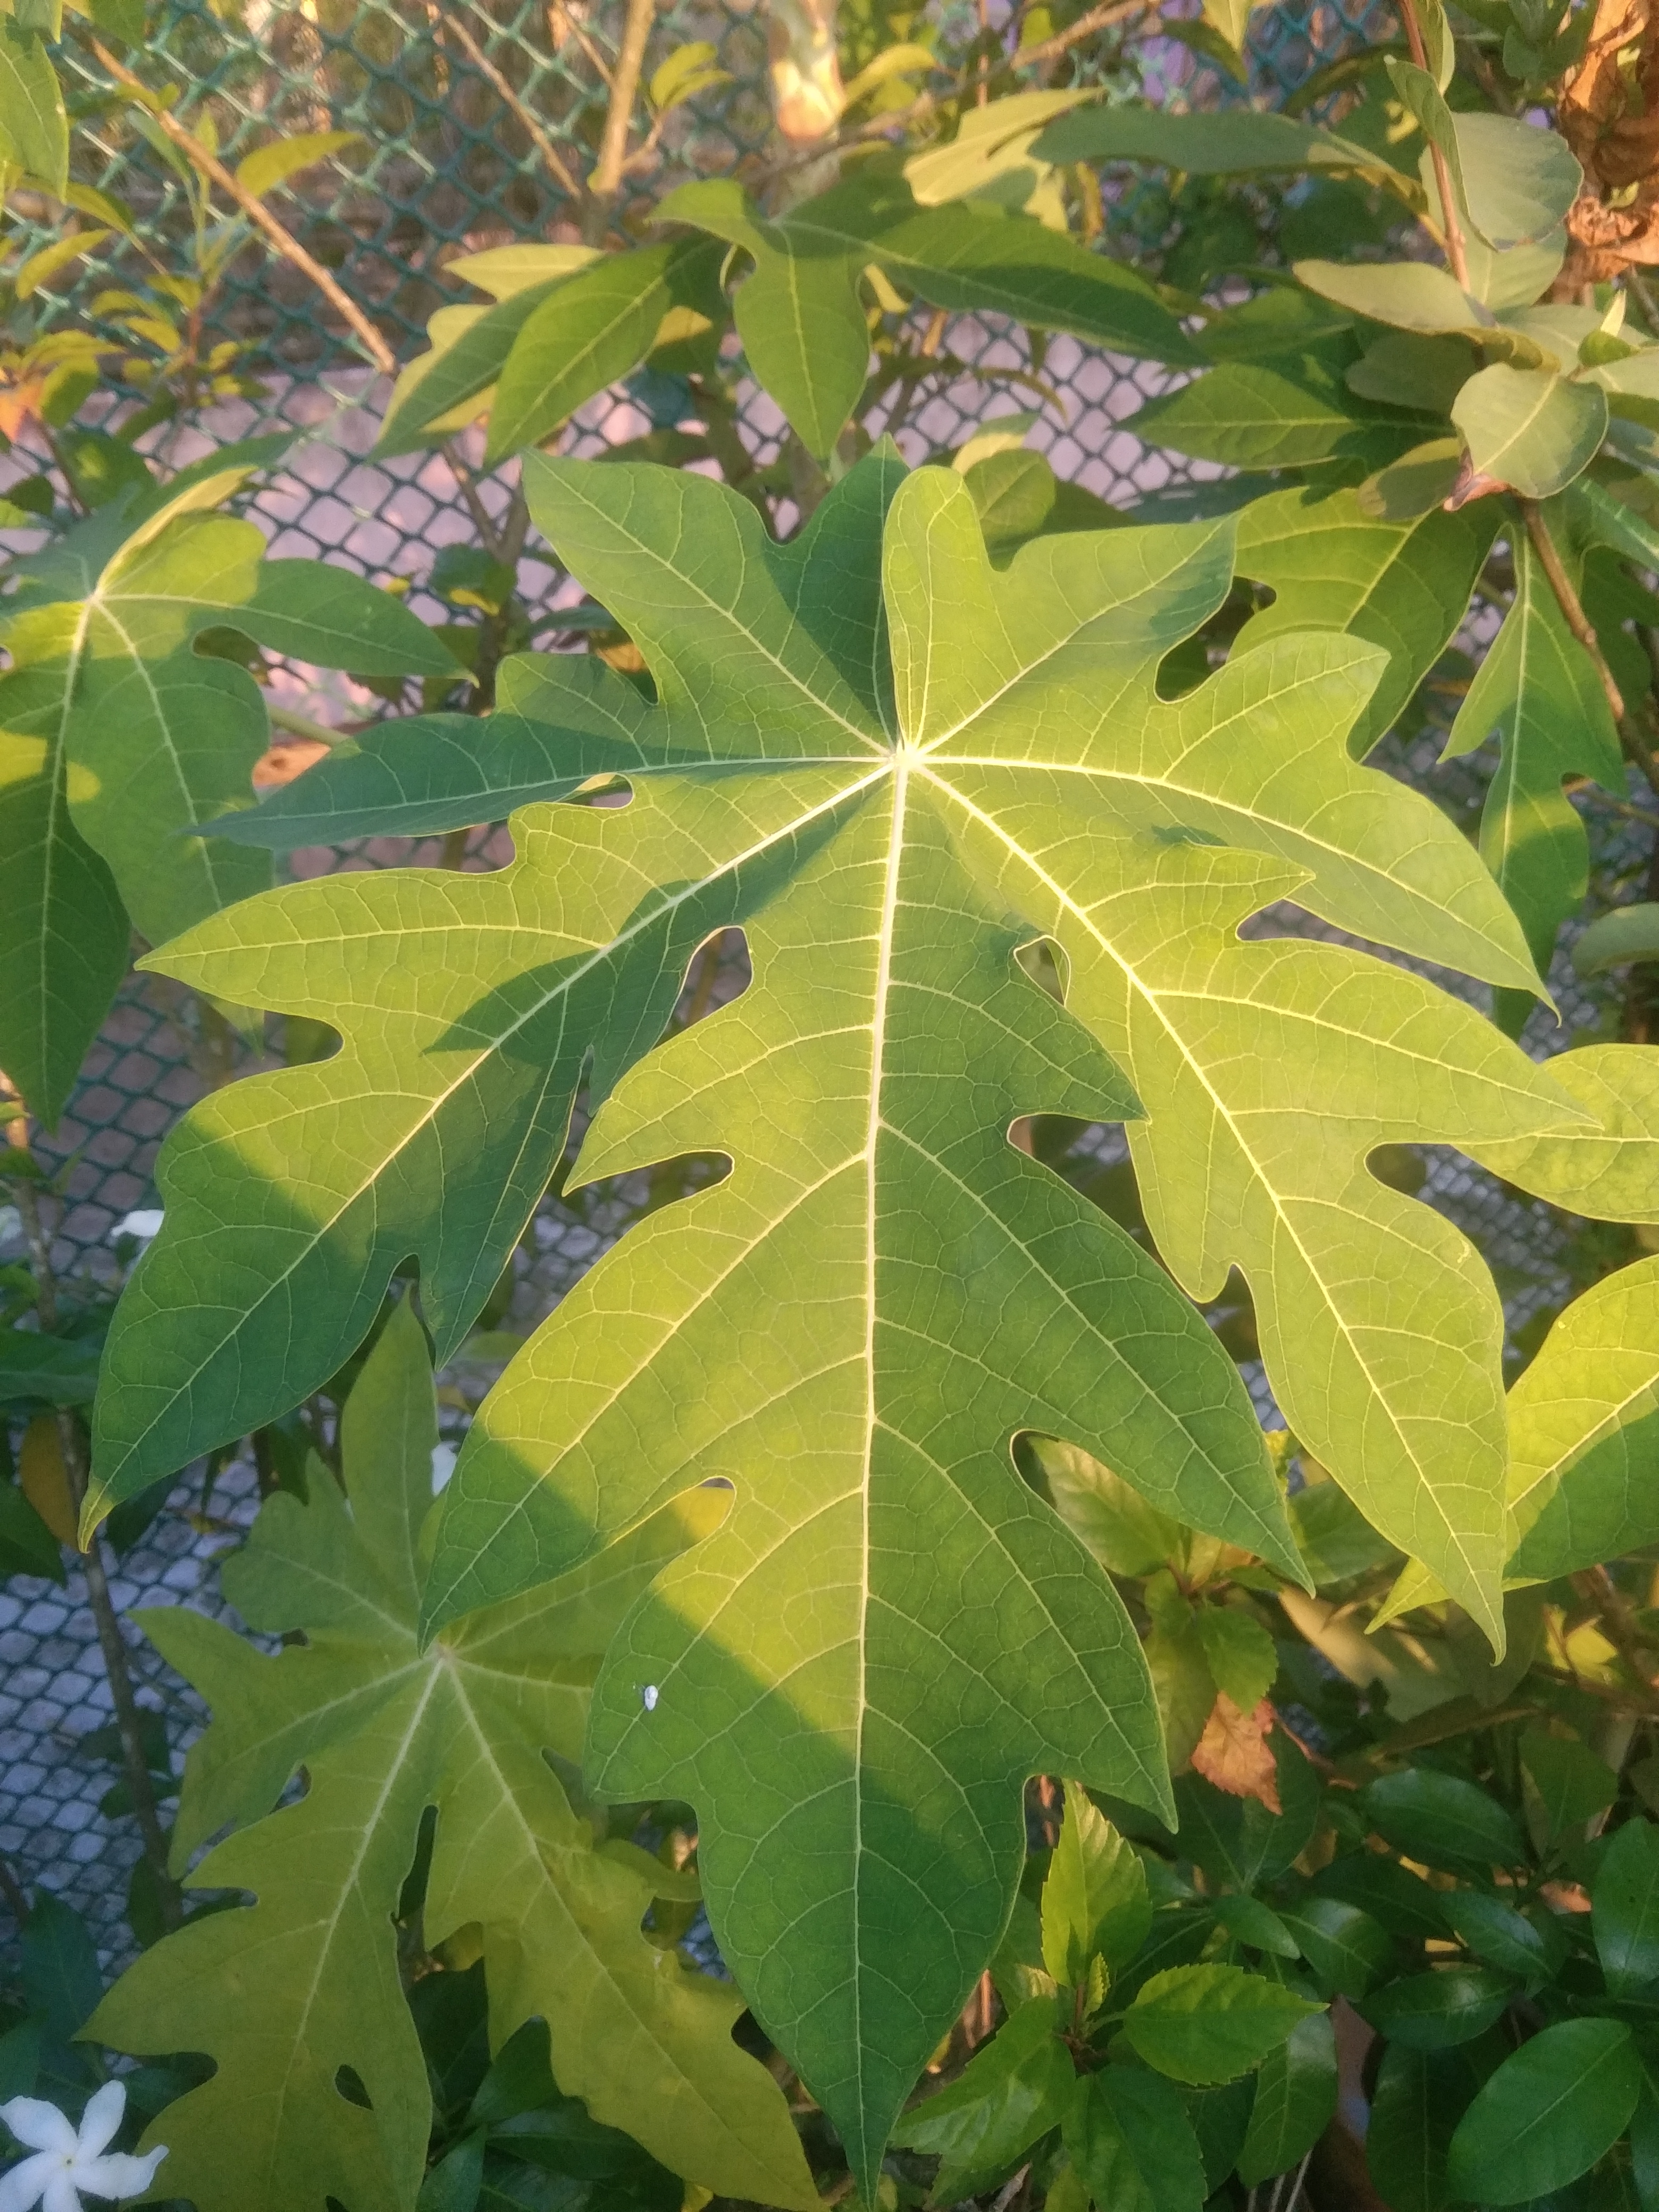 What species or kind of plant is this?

papaya
